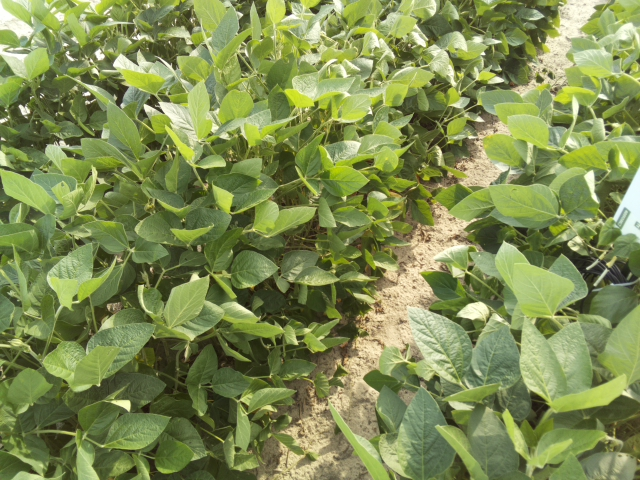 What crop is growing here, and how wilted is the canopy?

soybean, leaves with no wilting
